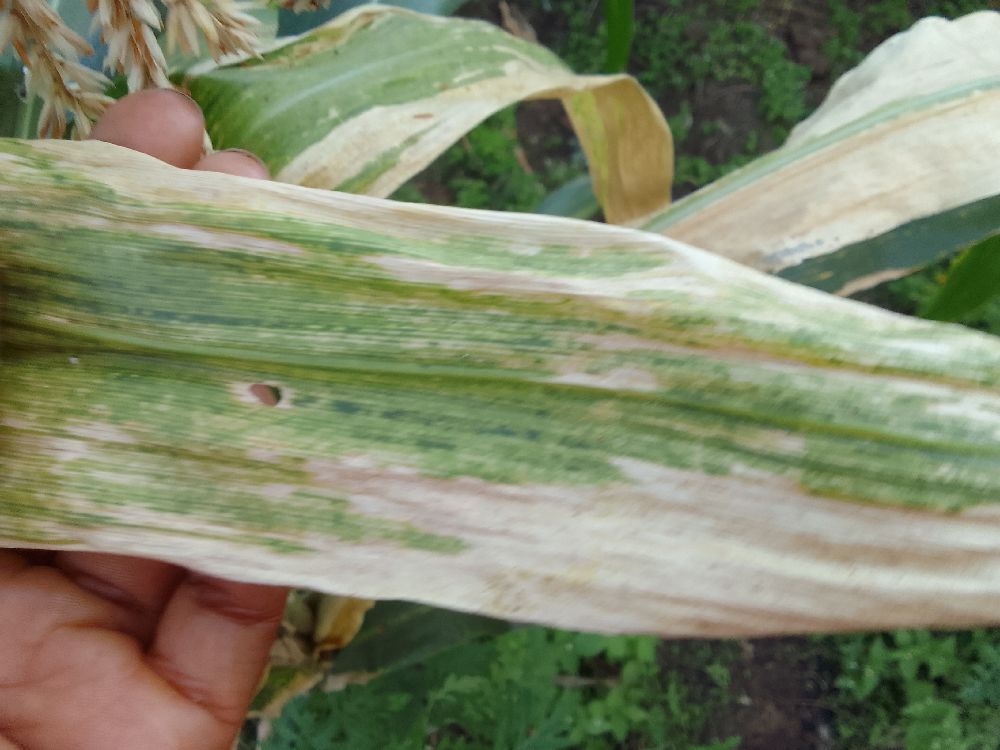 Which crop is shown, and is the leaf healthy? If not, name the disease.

maize, maize lethal necrosis
